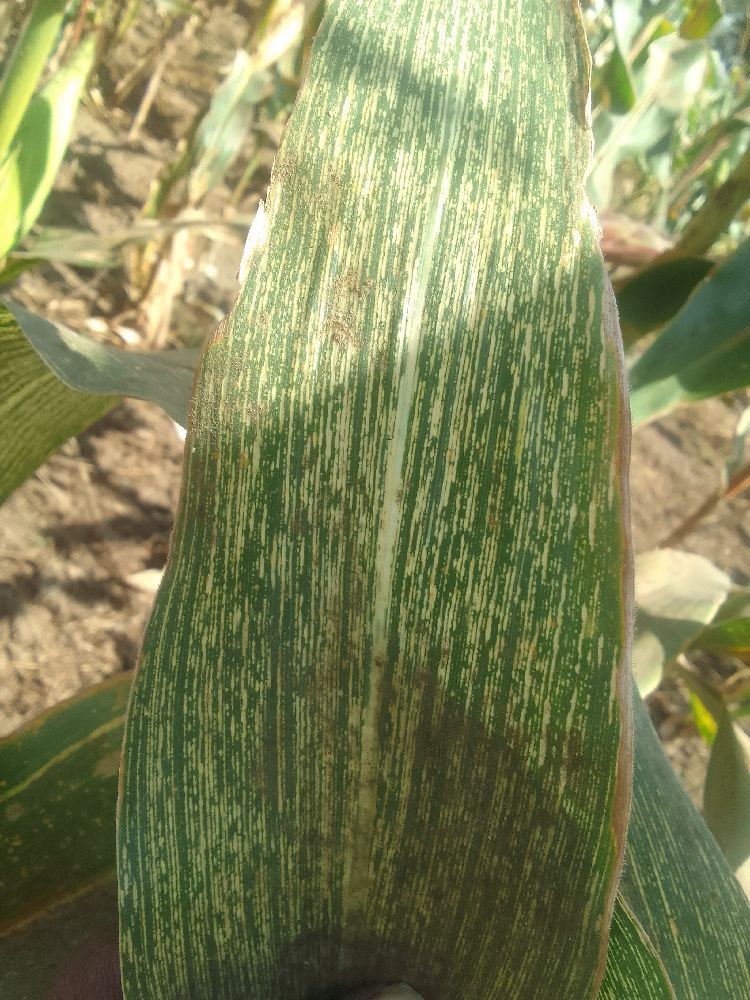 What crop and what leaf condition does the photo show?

maize, maize streak virus
